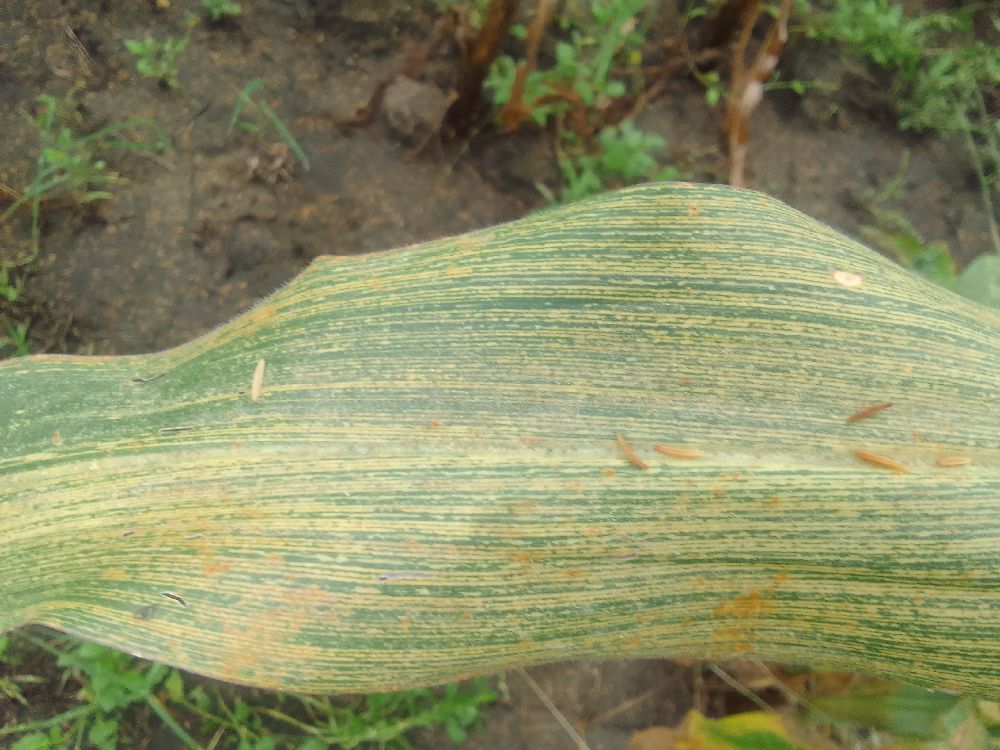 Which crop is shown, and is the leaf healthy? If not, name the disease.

maize, maize streak virus
